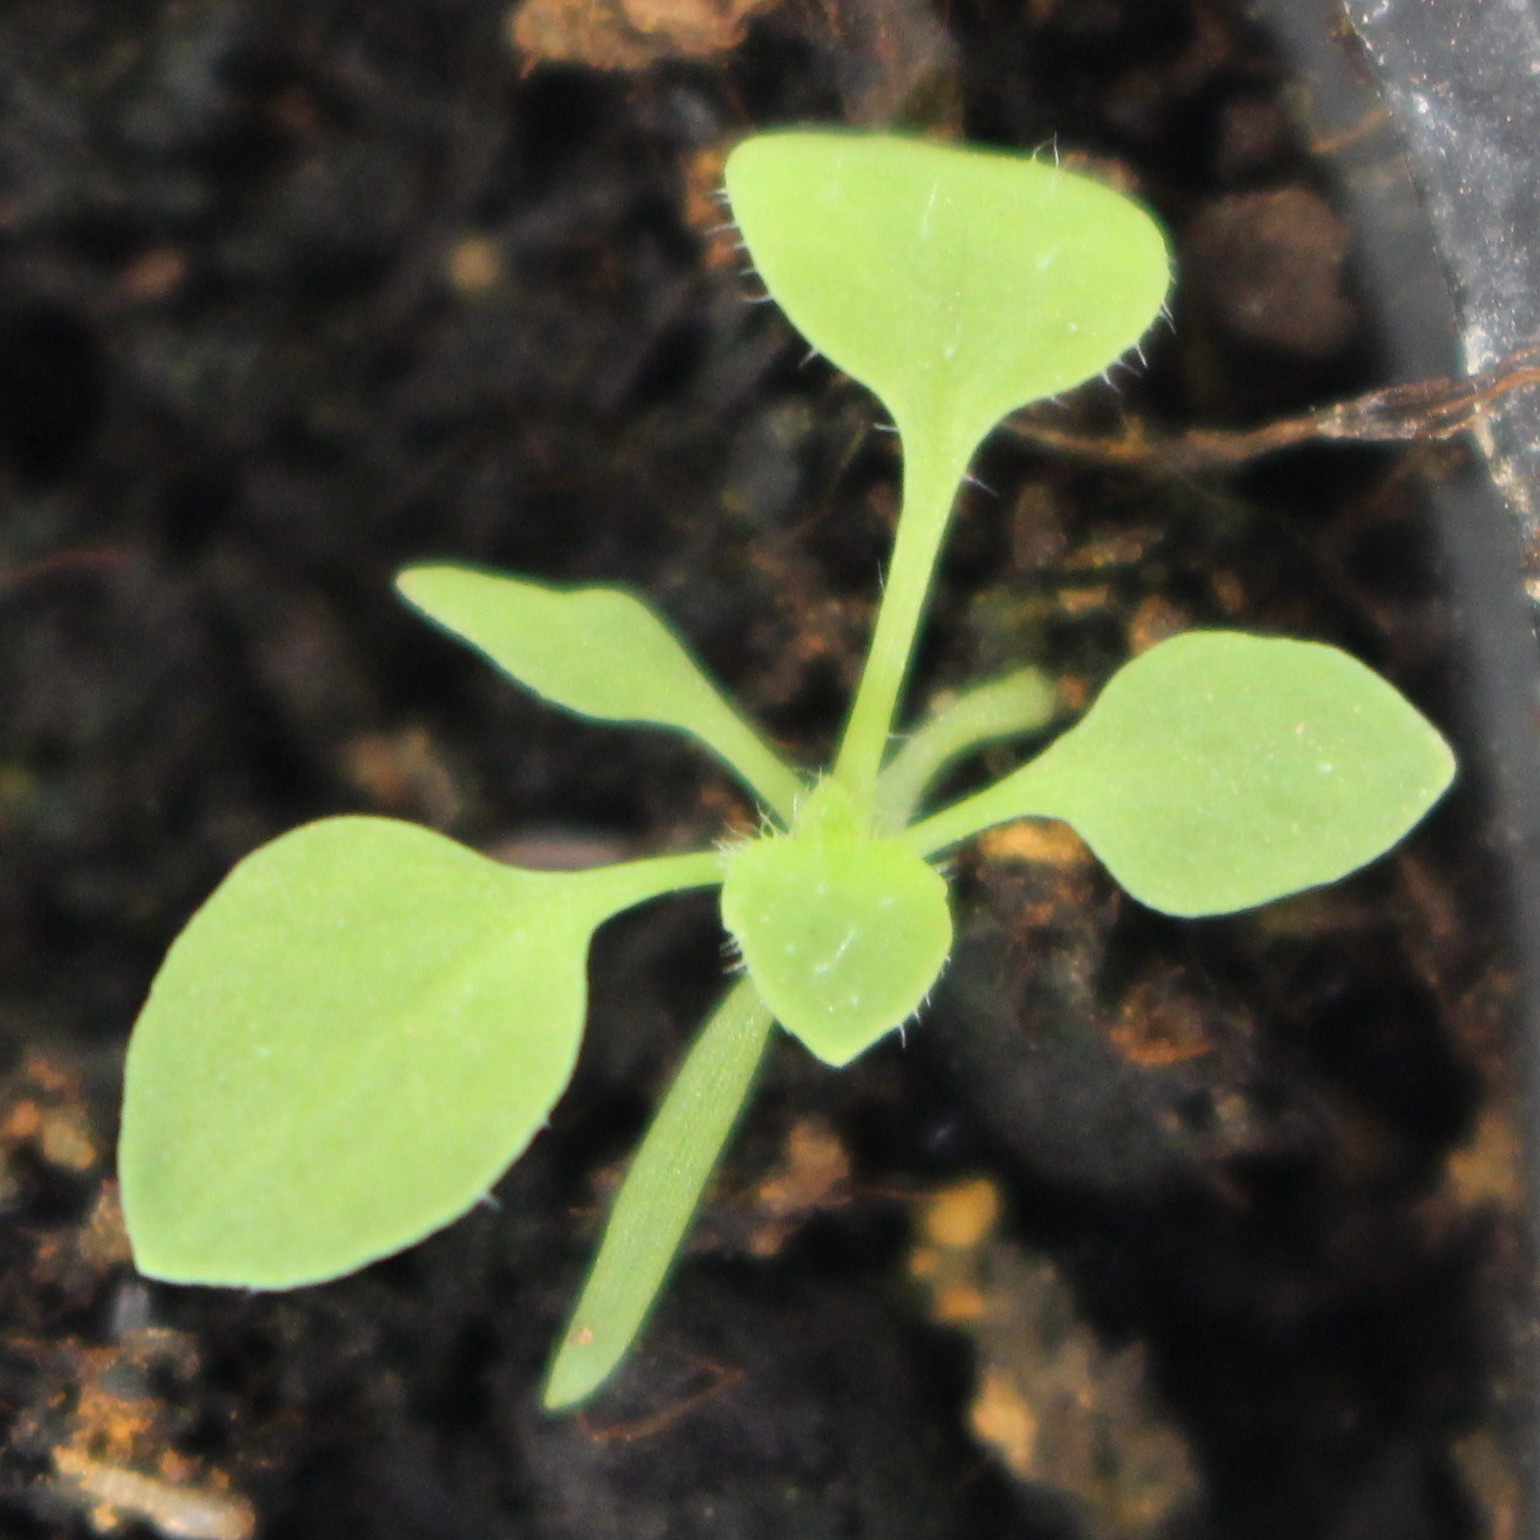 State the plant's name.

Papaver rhoeas
